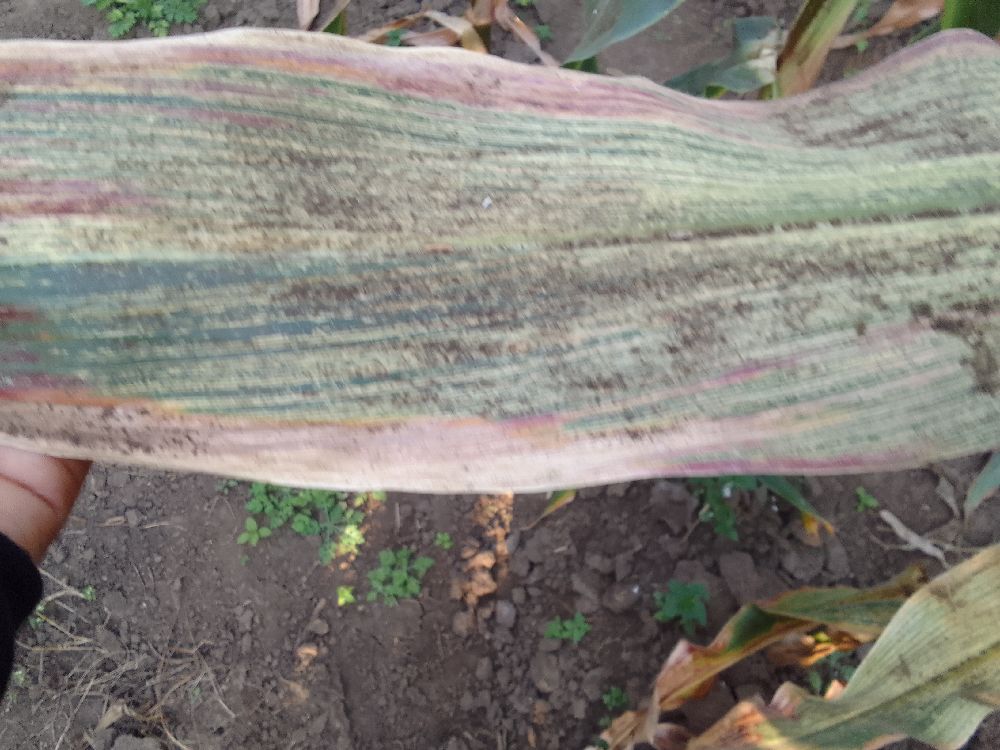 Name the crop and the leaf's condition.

maize, maize streak virus
